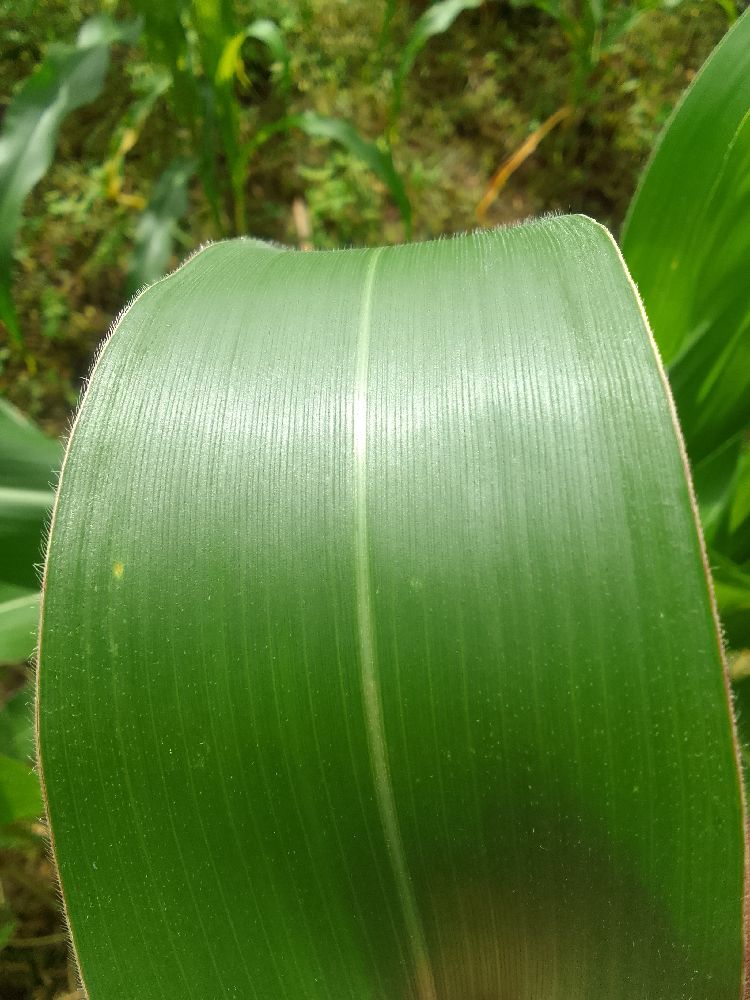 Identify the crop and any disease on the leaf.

maize, healthy
